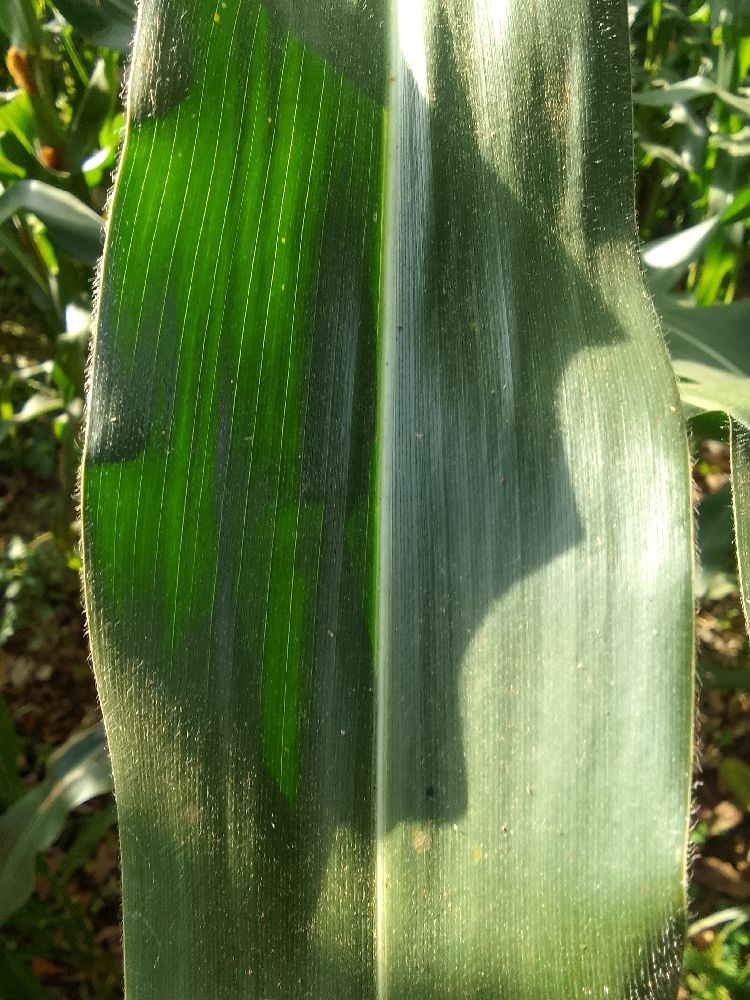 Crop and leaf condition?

maize, healthy
